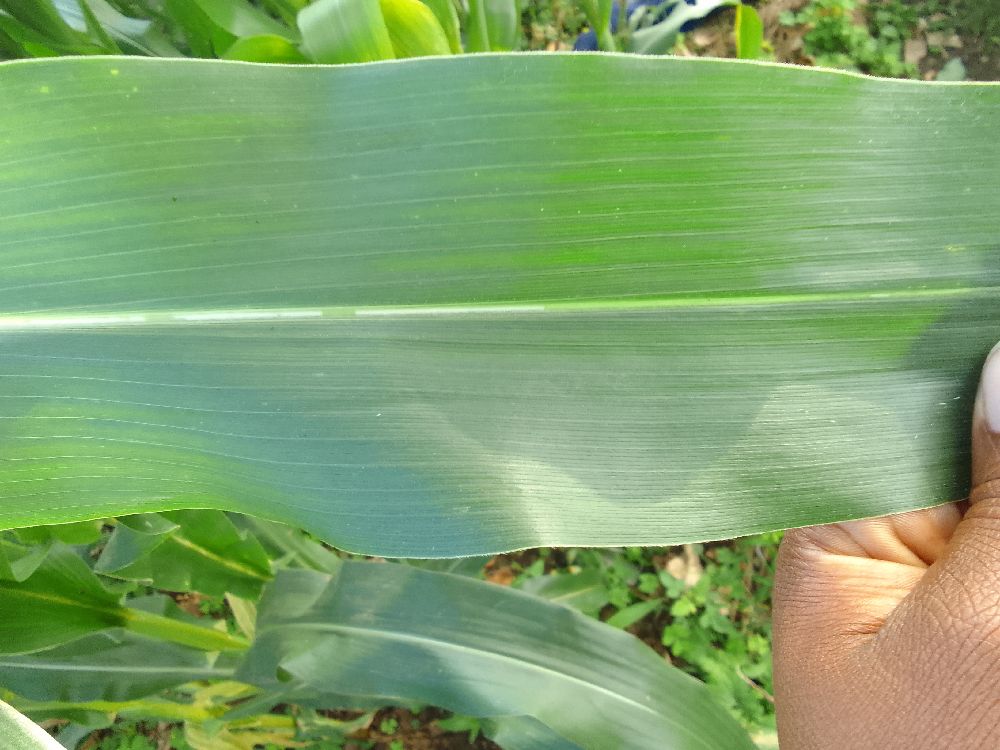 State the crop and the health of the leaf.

maize, healthy
